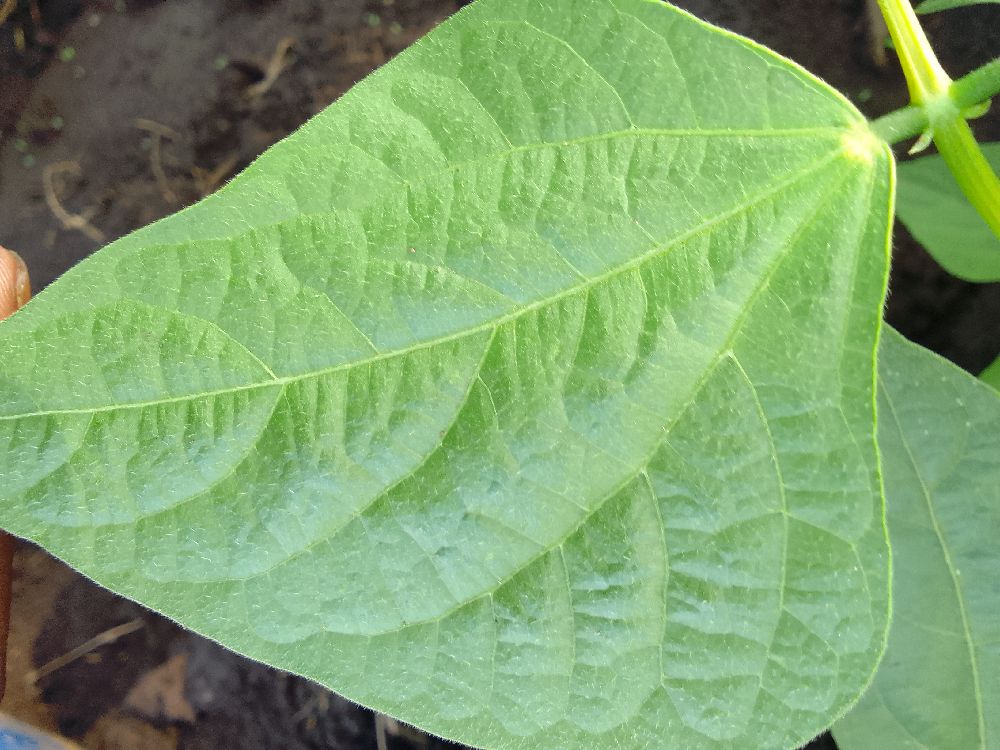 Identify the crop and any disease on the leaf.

common bean, healthy
